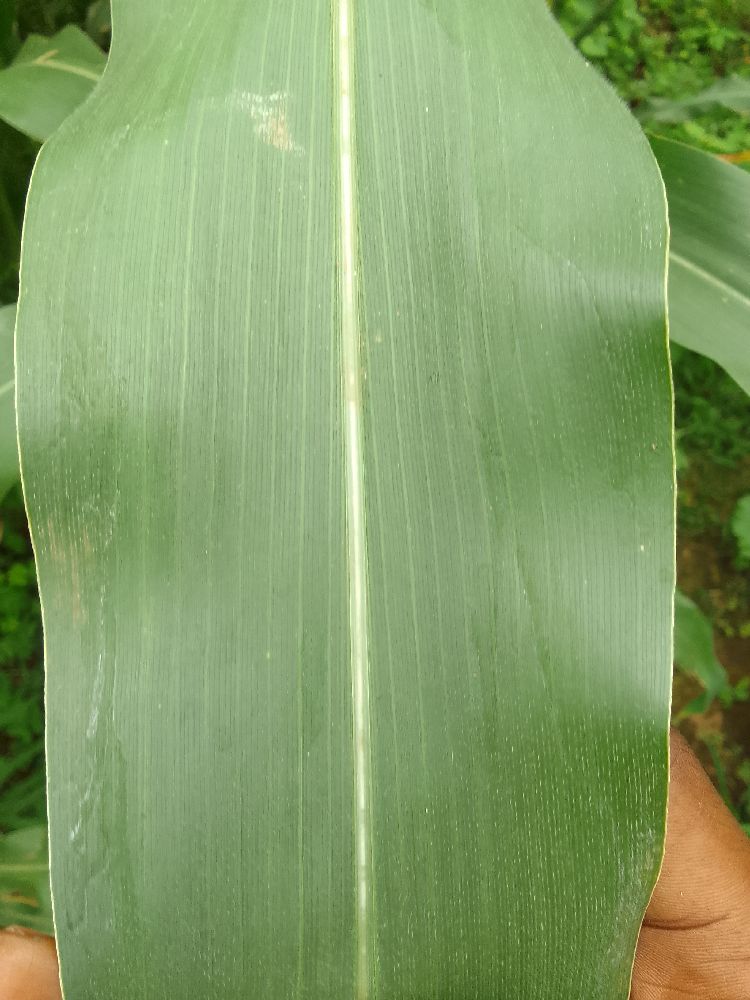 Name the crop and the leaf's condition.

maize, healthy
